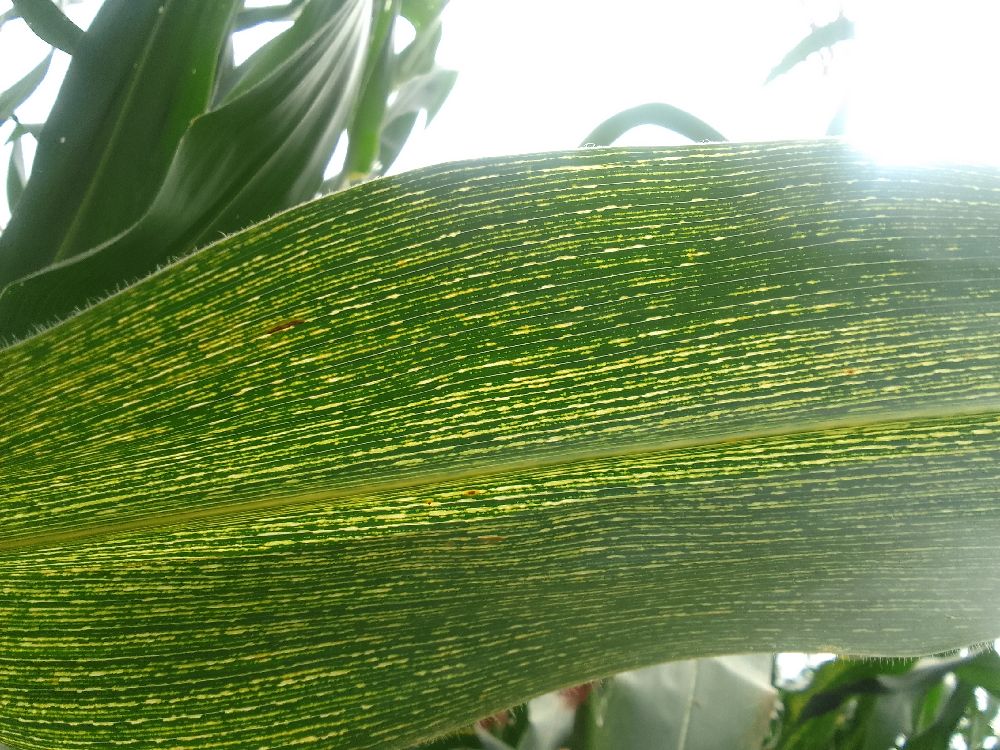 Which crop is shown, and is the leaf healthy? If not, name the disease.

maize, maize streak virus
